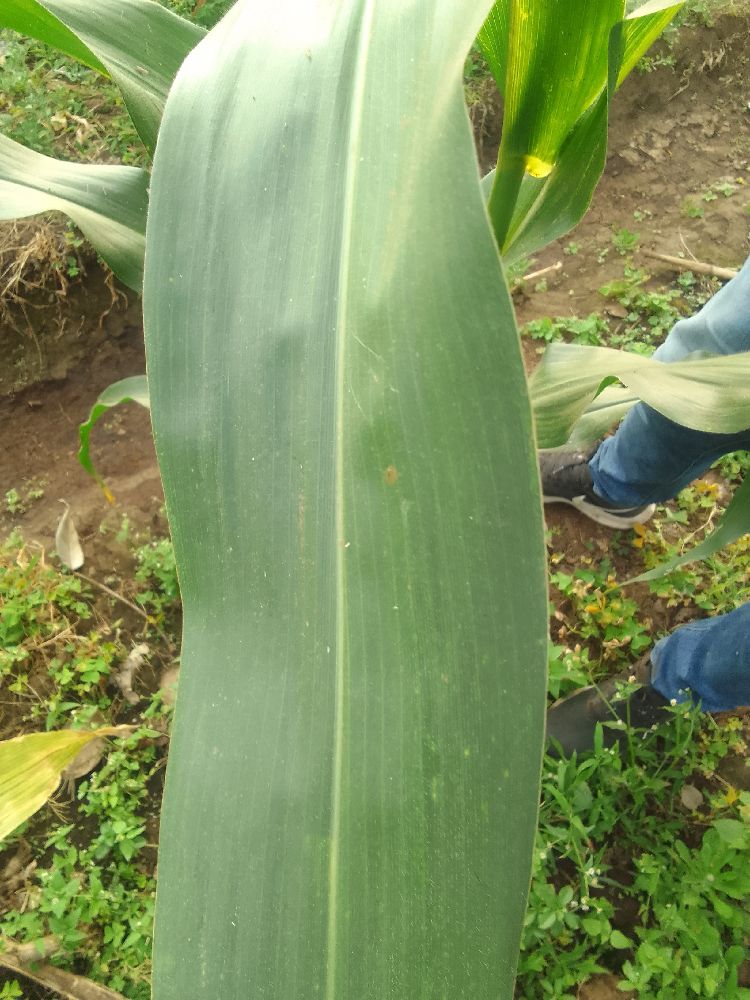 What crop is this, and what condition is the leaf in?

maize, healthy
